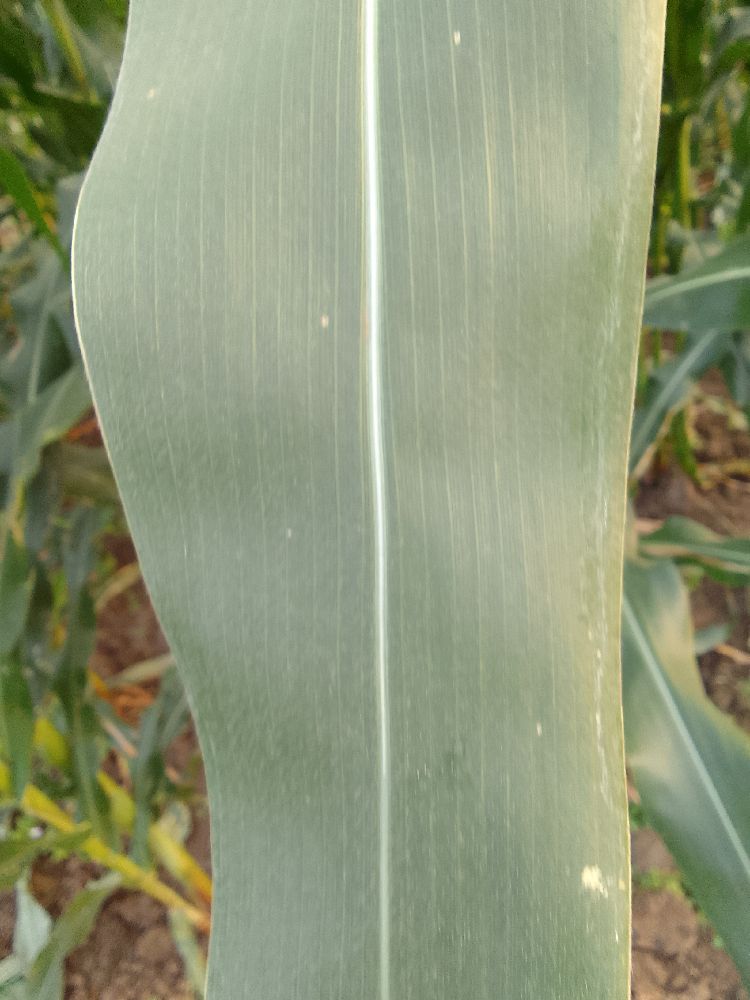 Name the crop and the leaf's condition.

maize, healthy
